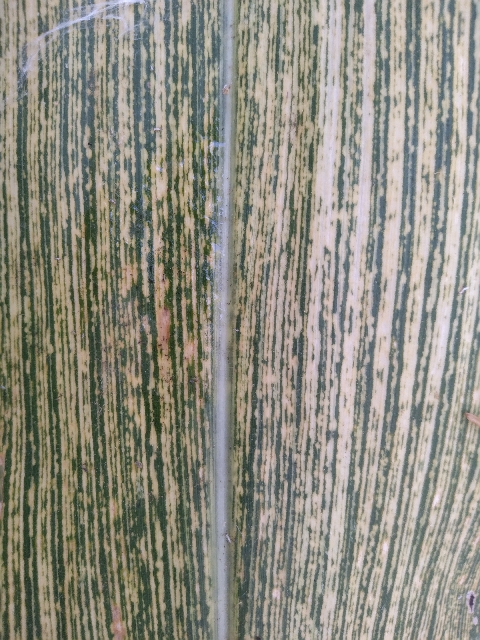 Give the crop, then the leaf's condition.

maize, maize streak virus
